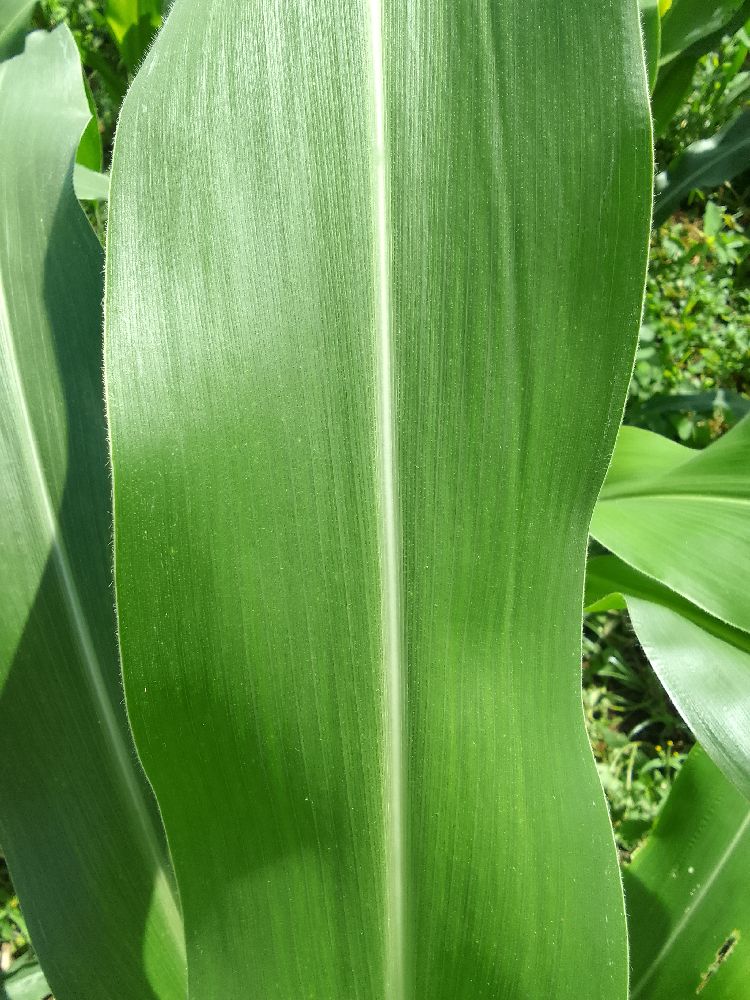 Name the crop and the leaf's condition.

maize, healthy
